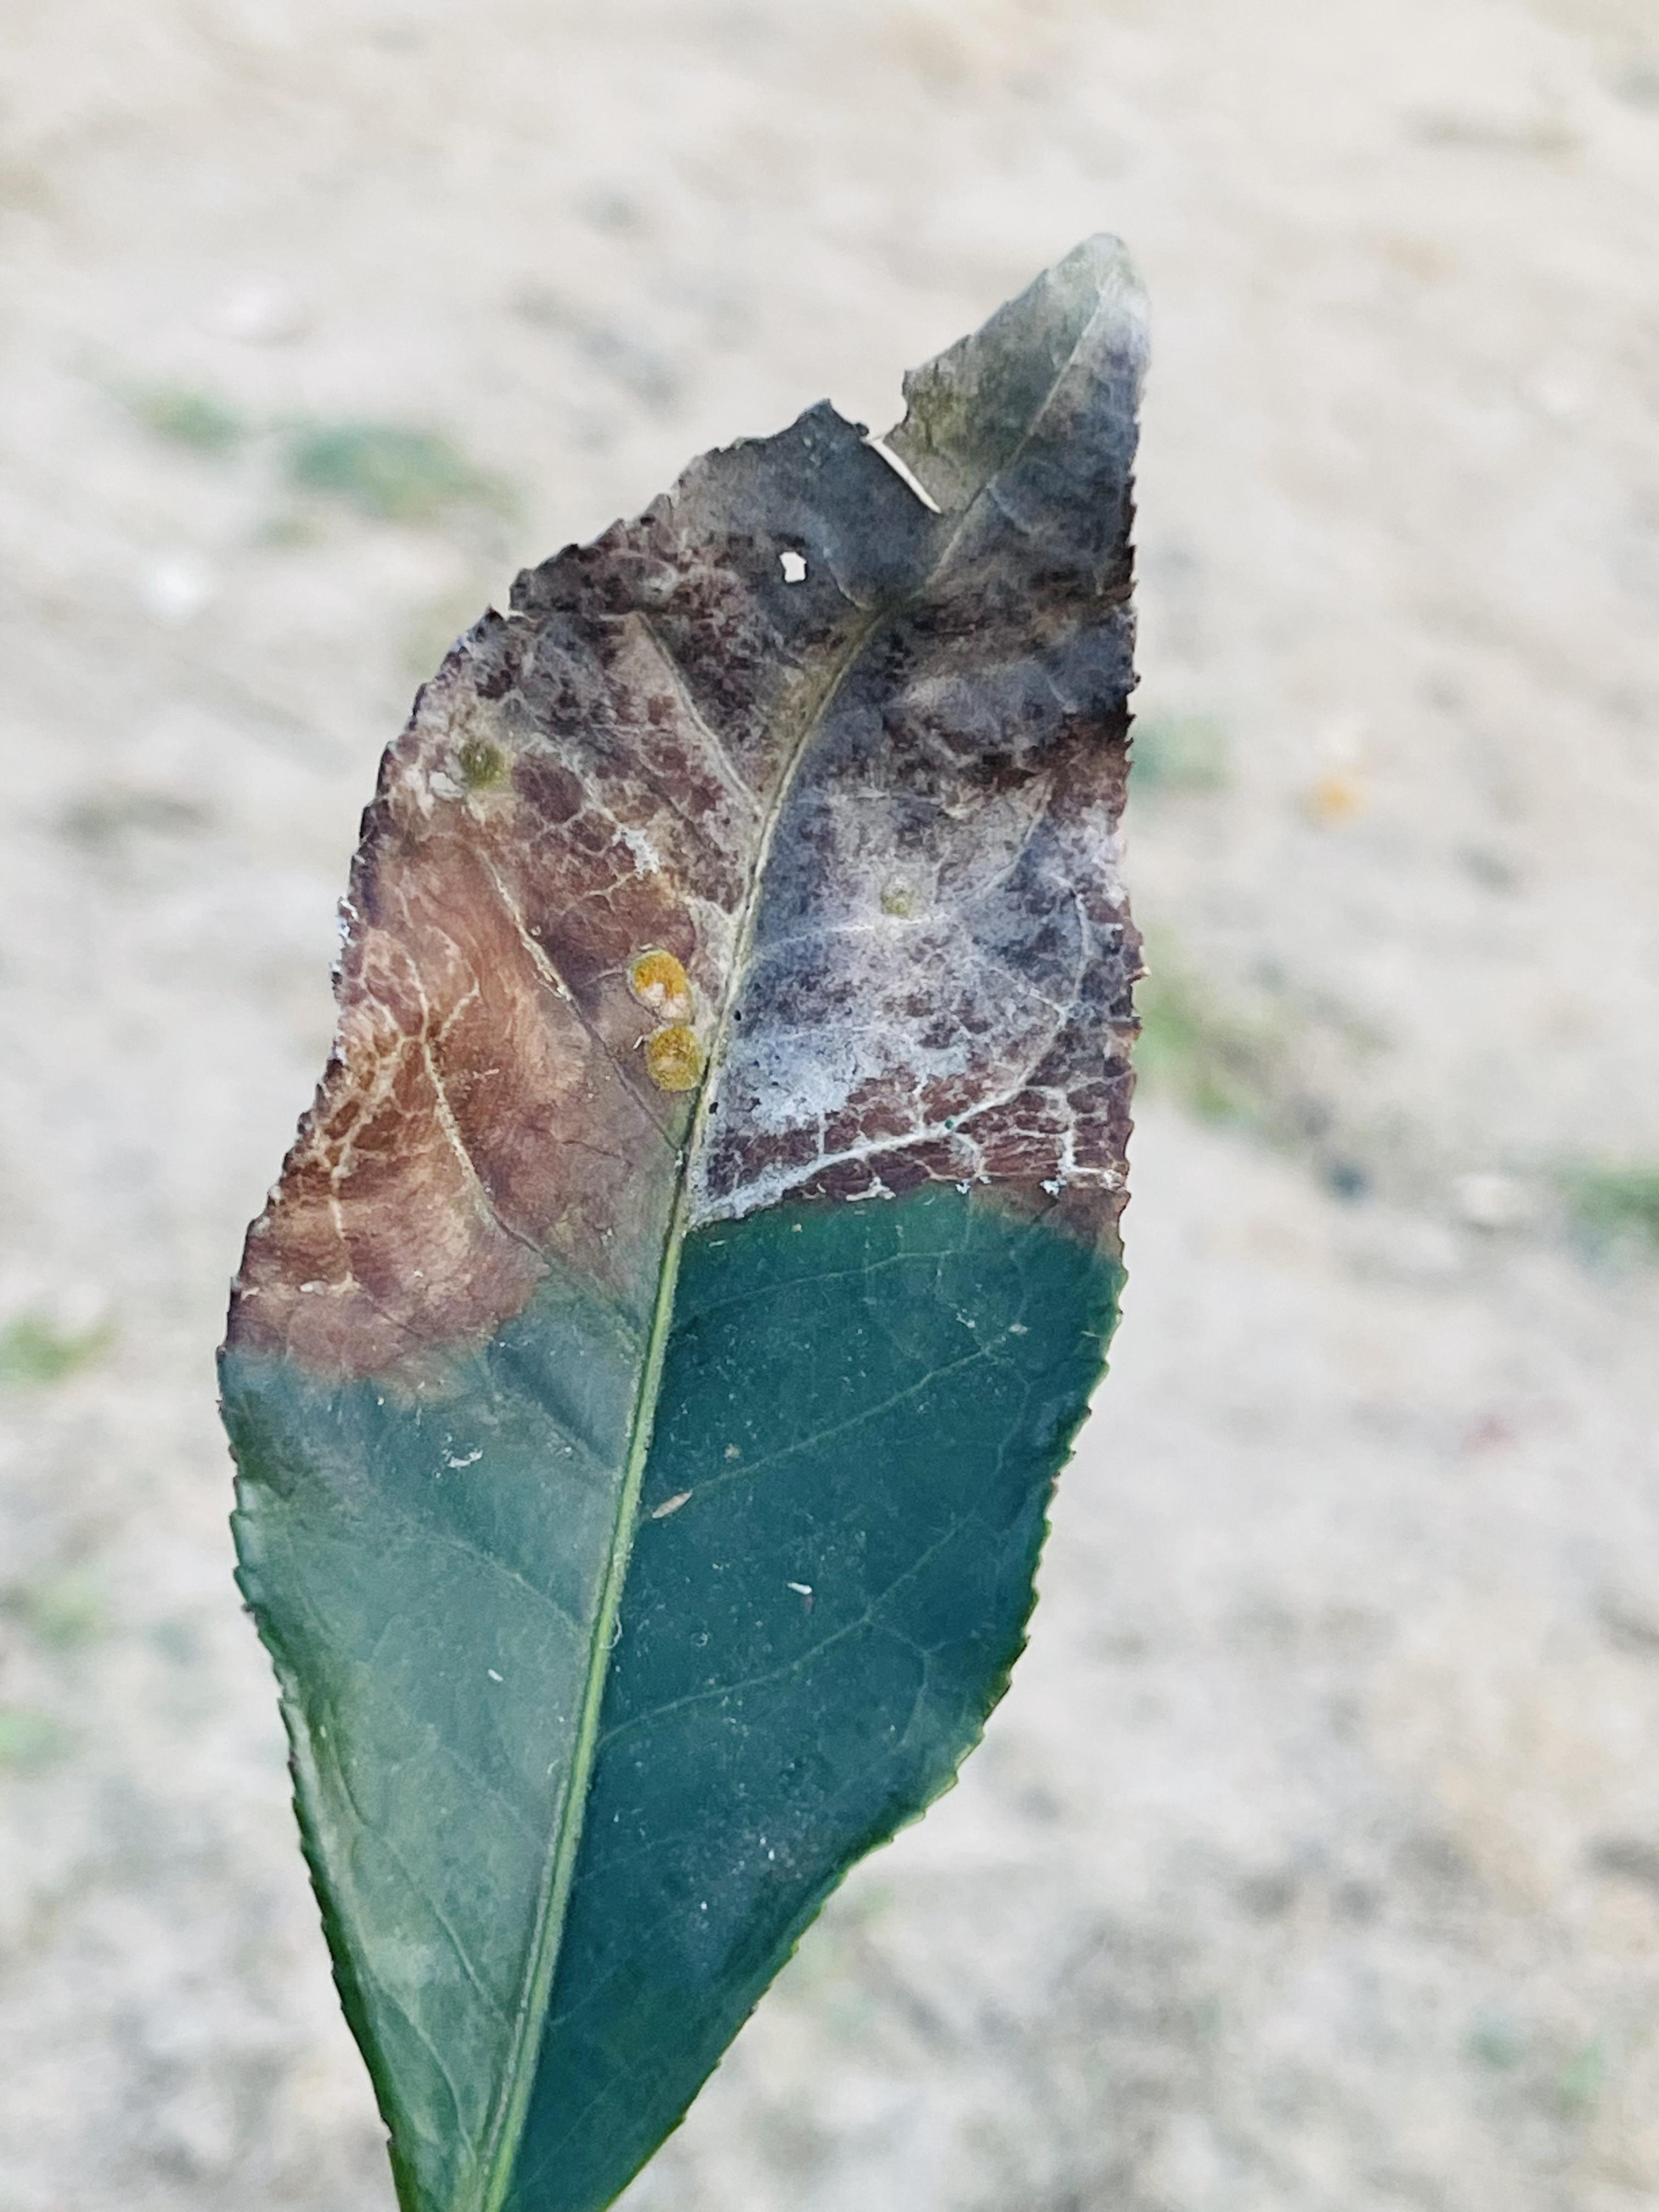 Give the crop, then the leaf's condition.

tea, blight
